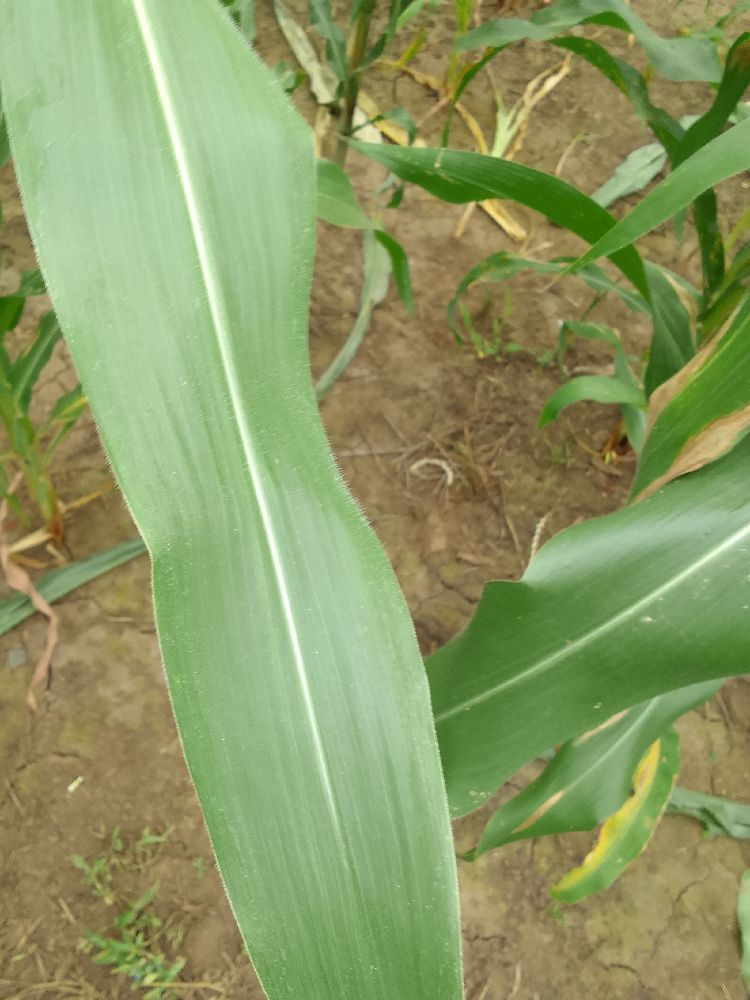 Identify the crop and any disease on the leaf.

maize, healthy
